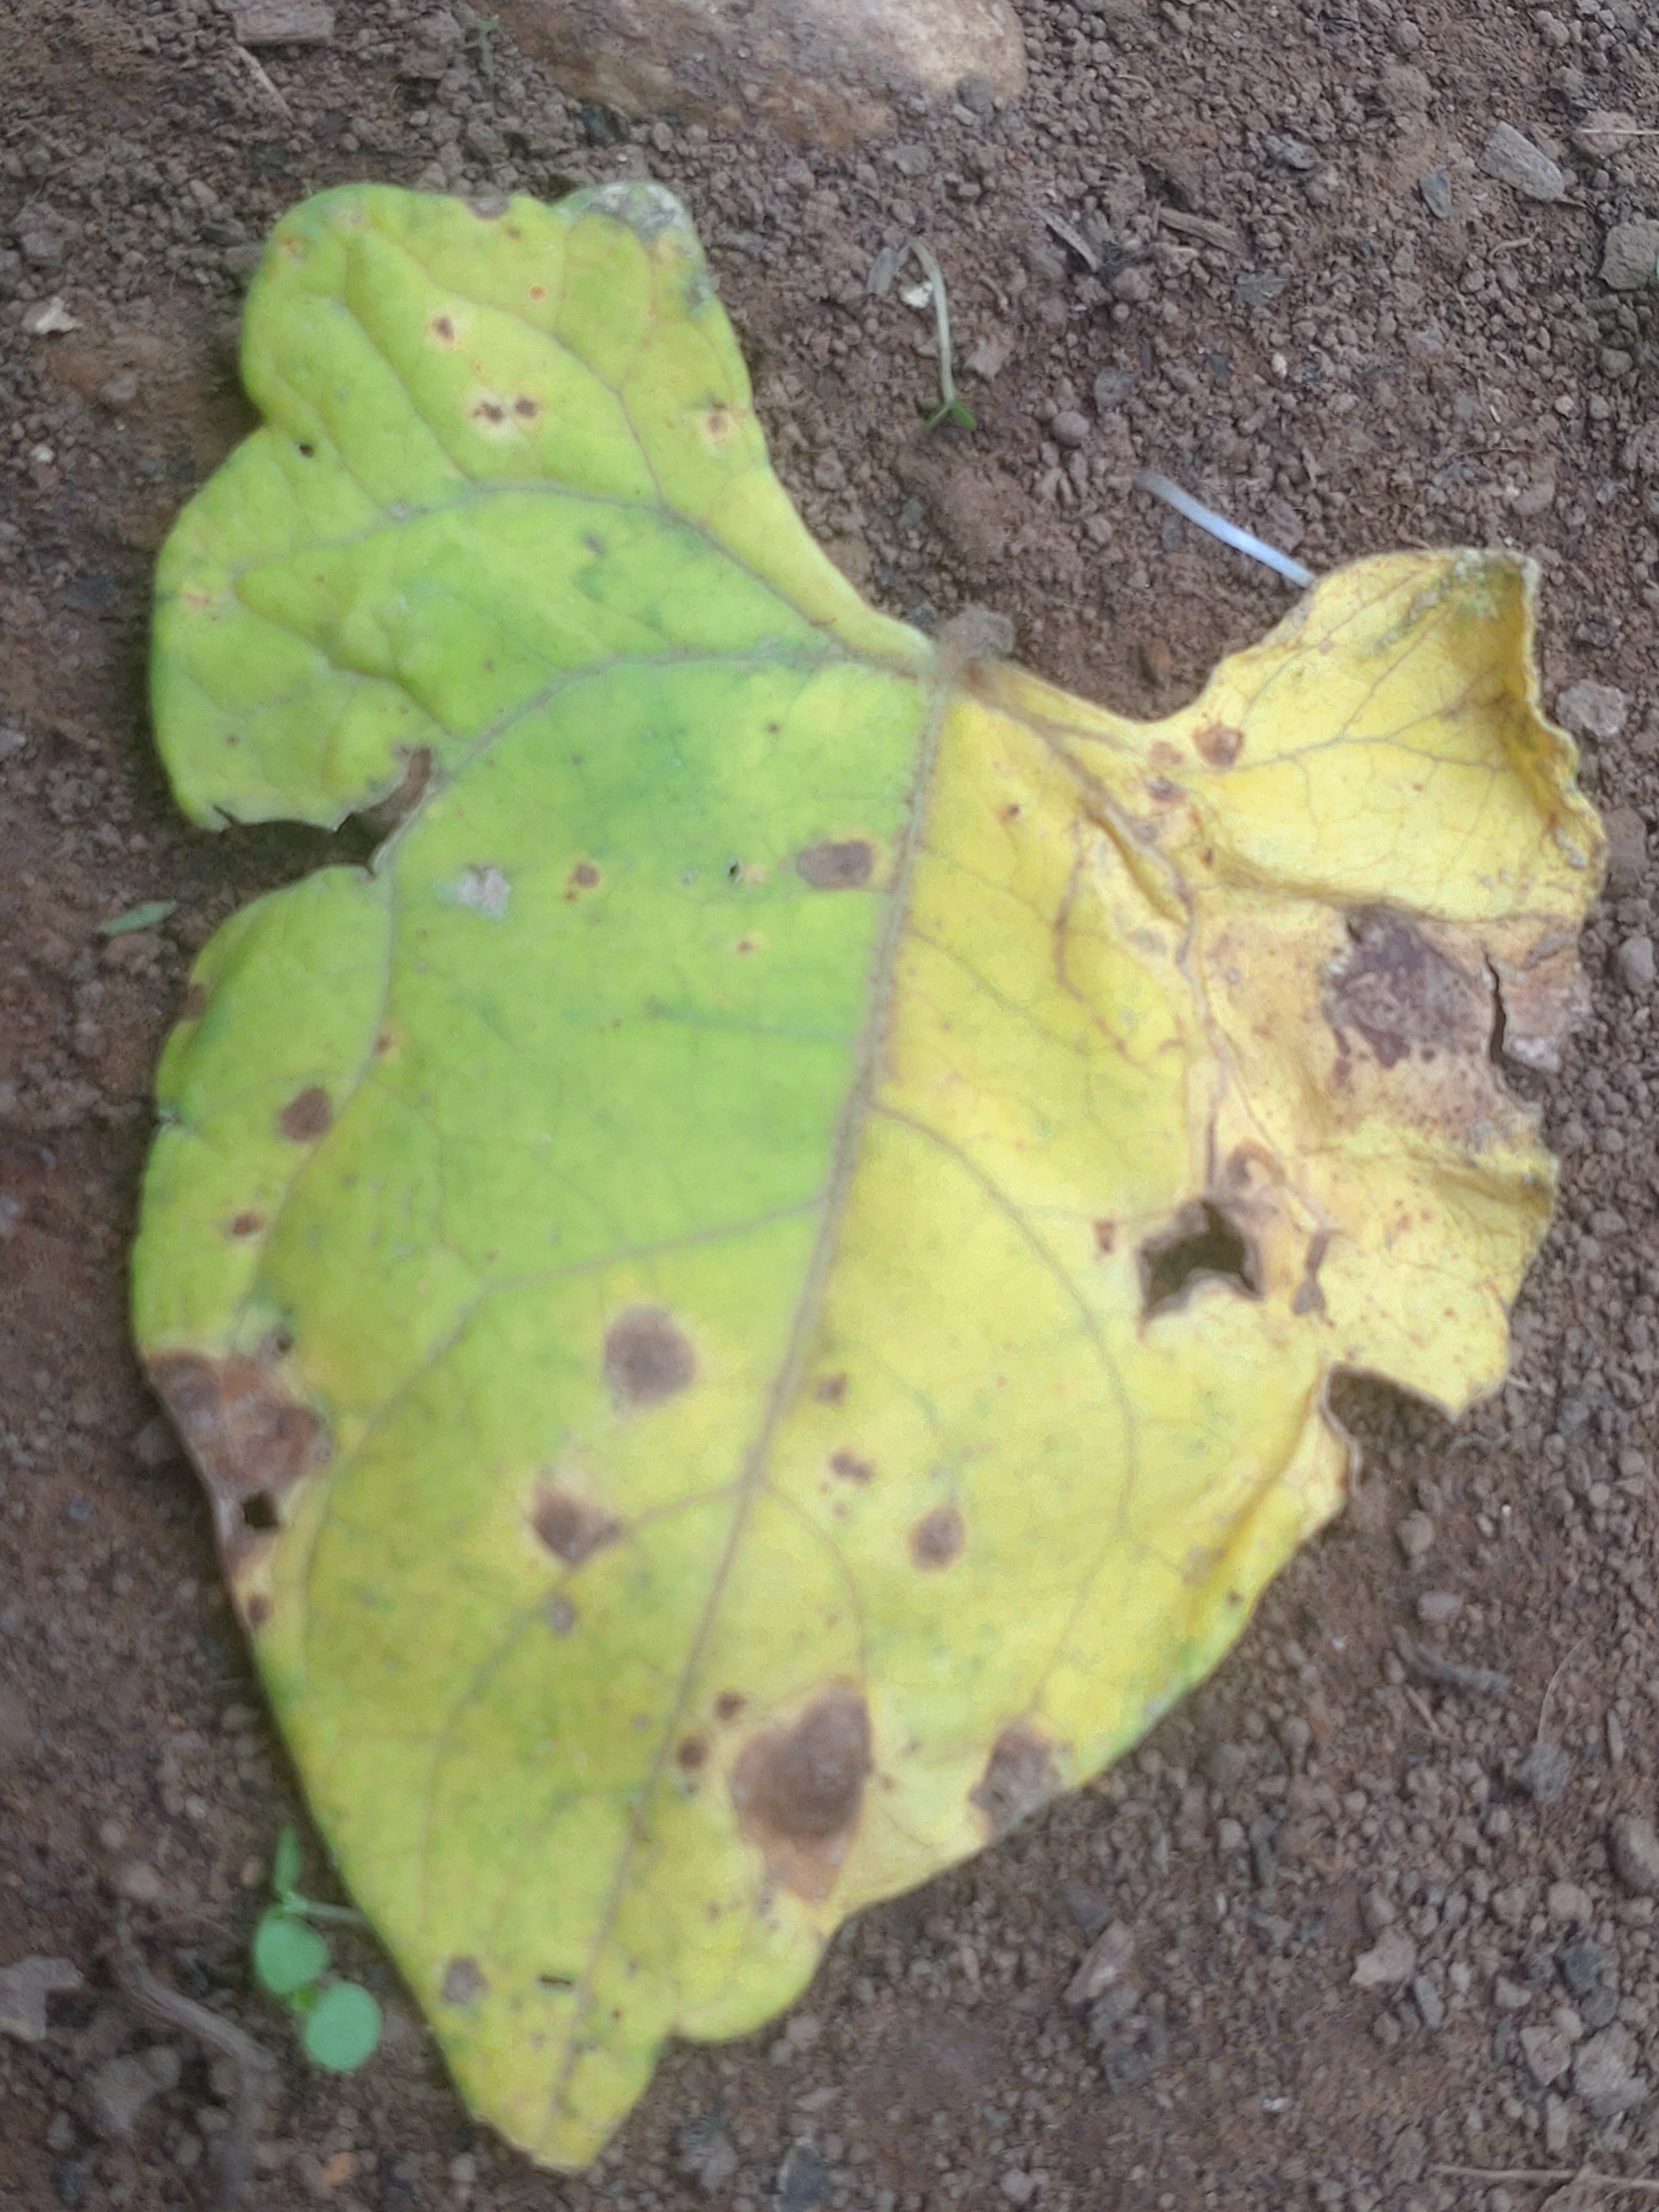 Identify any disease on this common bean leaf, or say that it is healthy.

anthracnose
